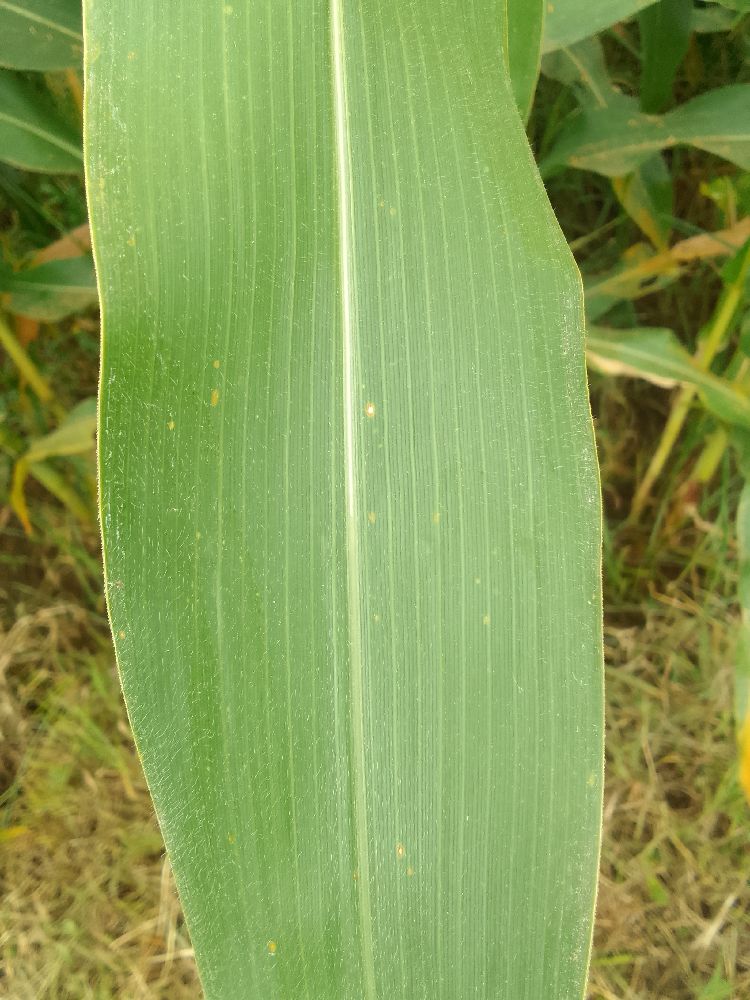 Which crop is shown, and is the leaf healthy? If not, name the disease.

maize, healthy
